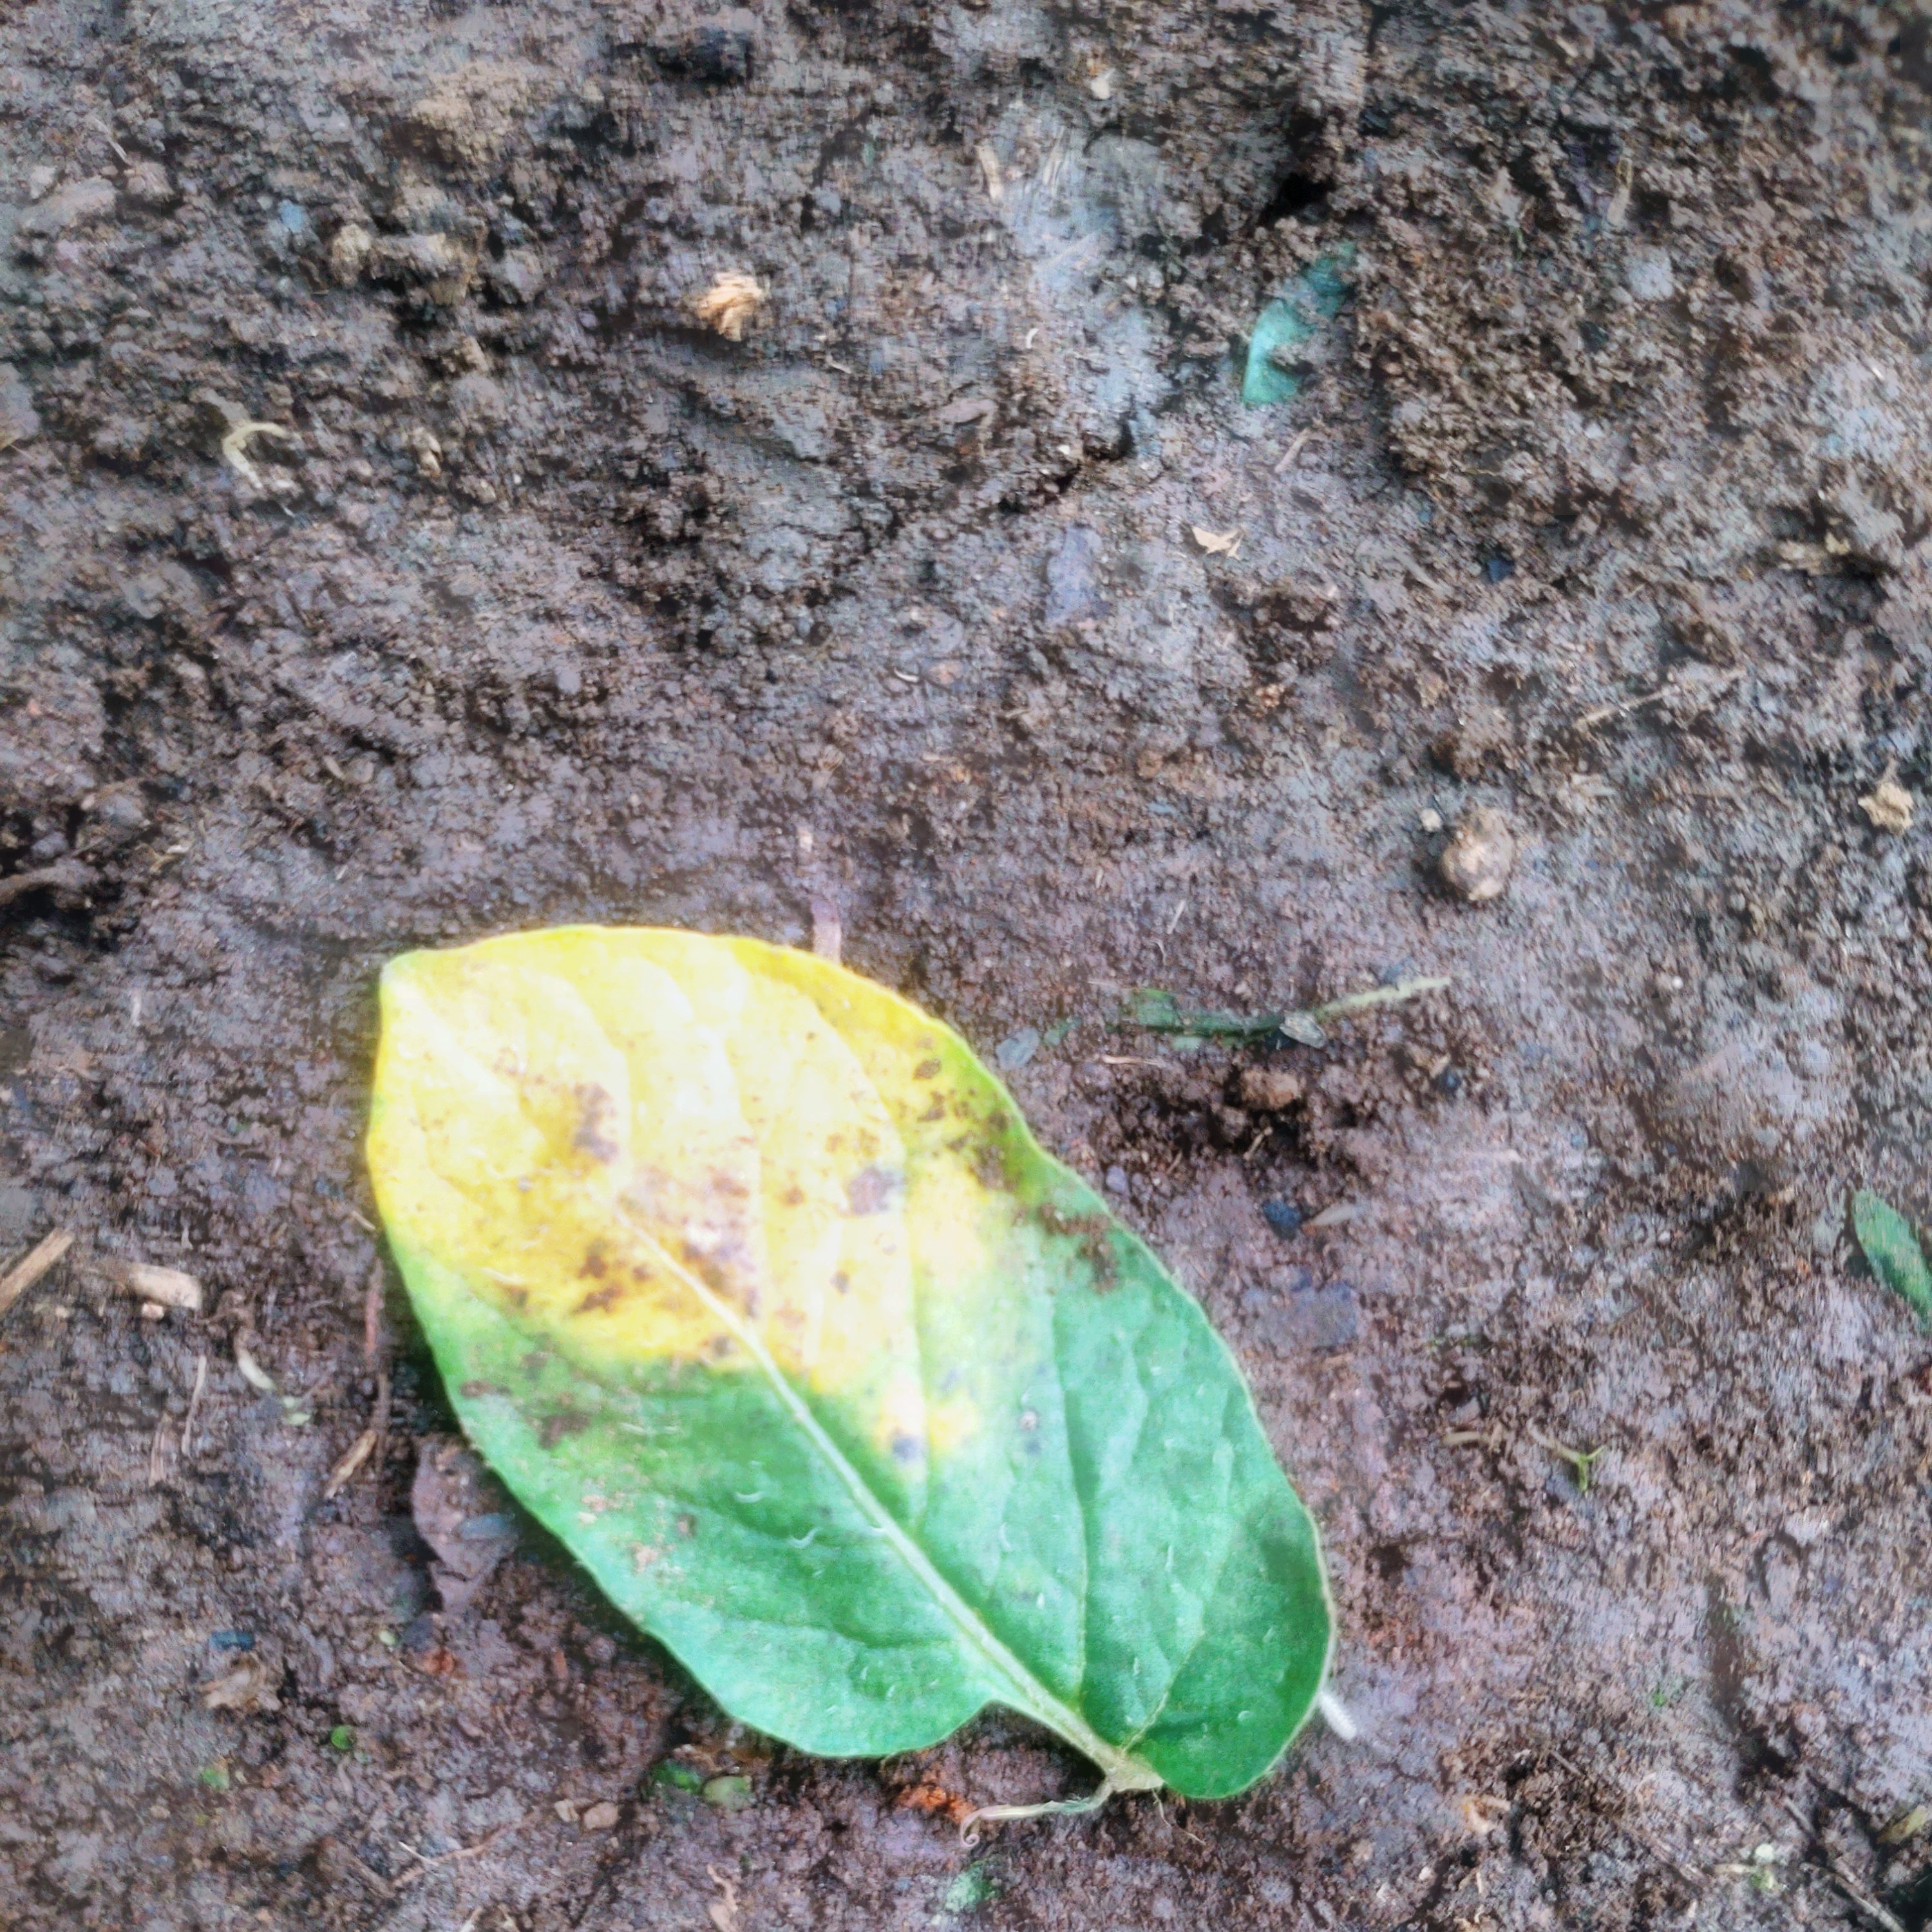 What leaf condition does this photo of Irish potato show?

late blight
